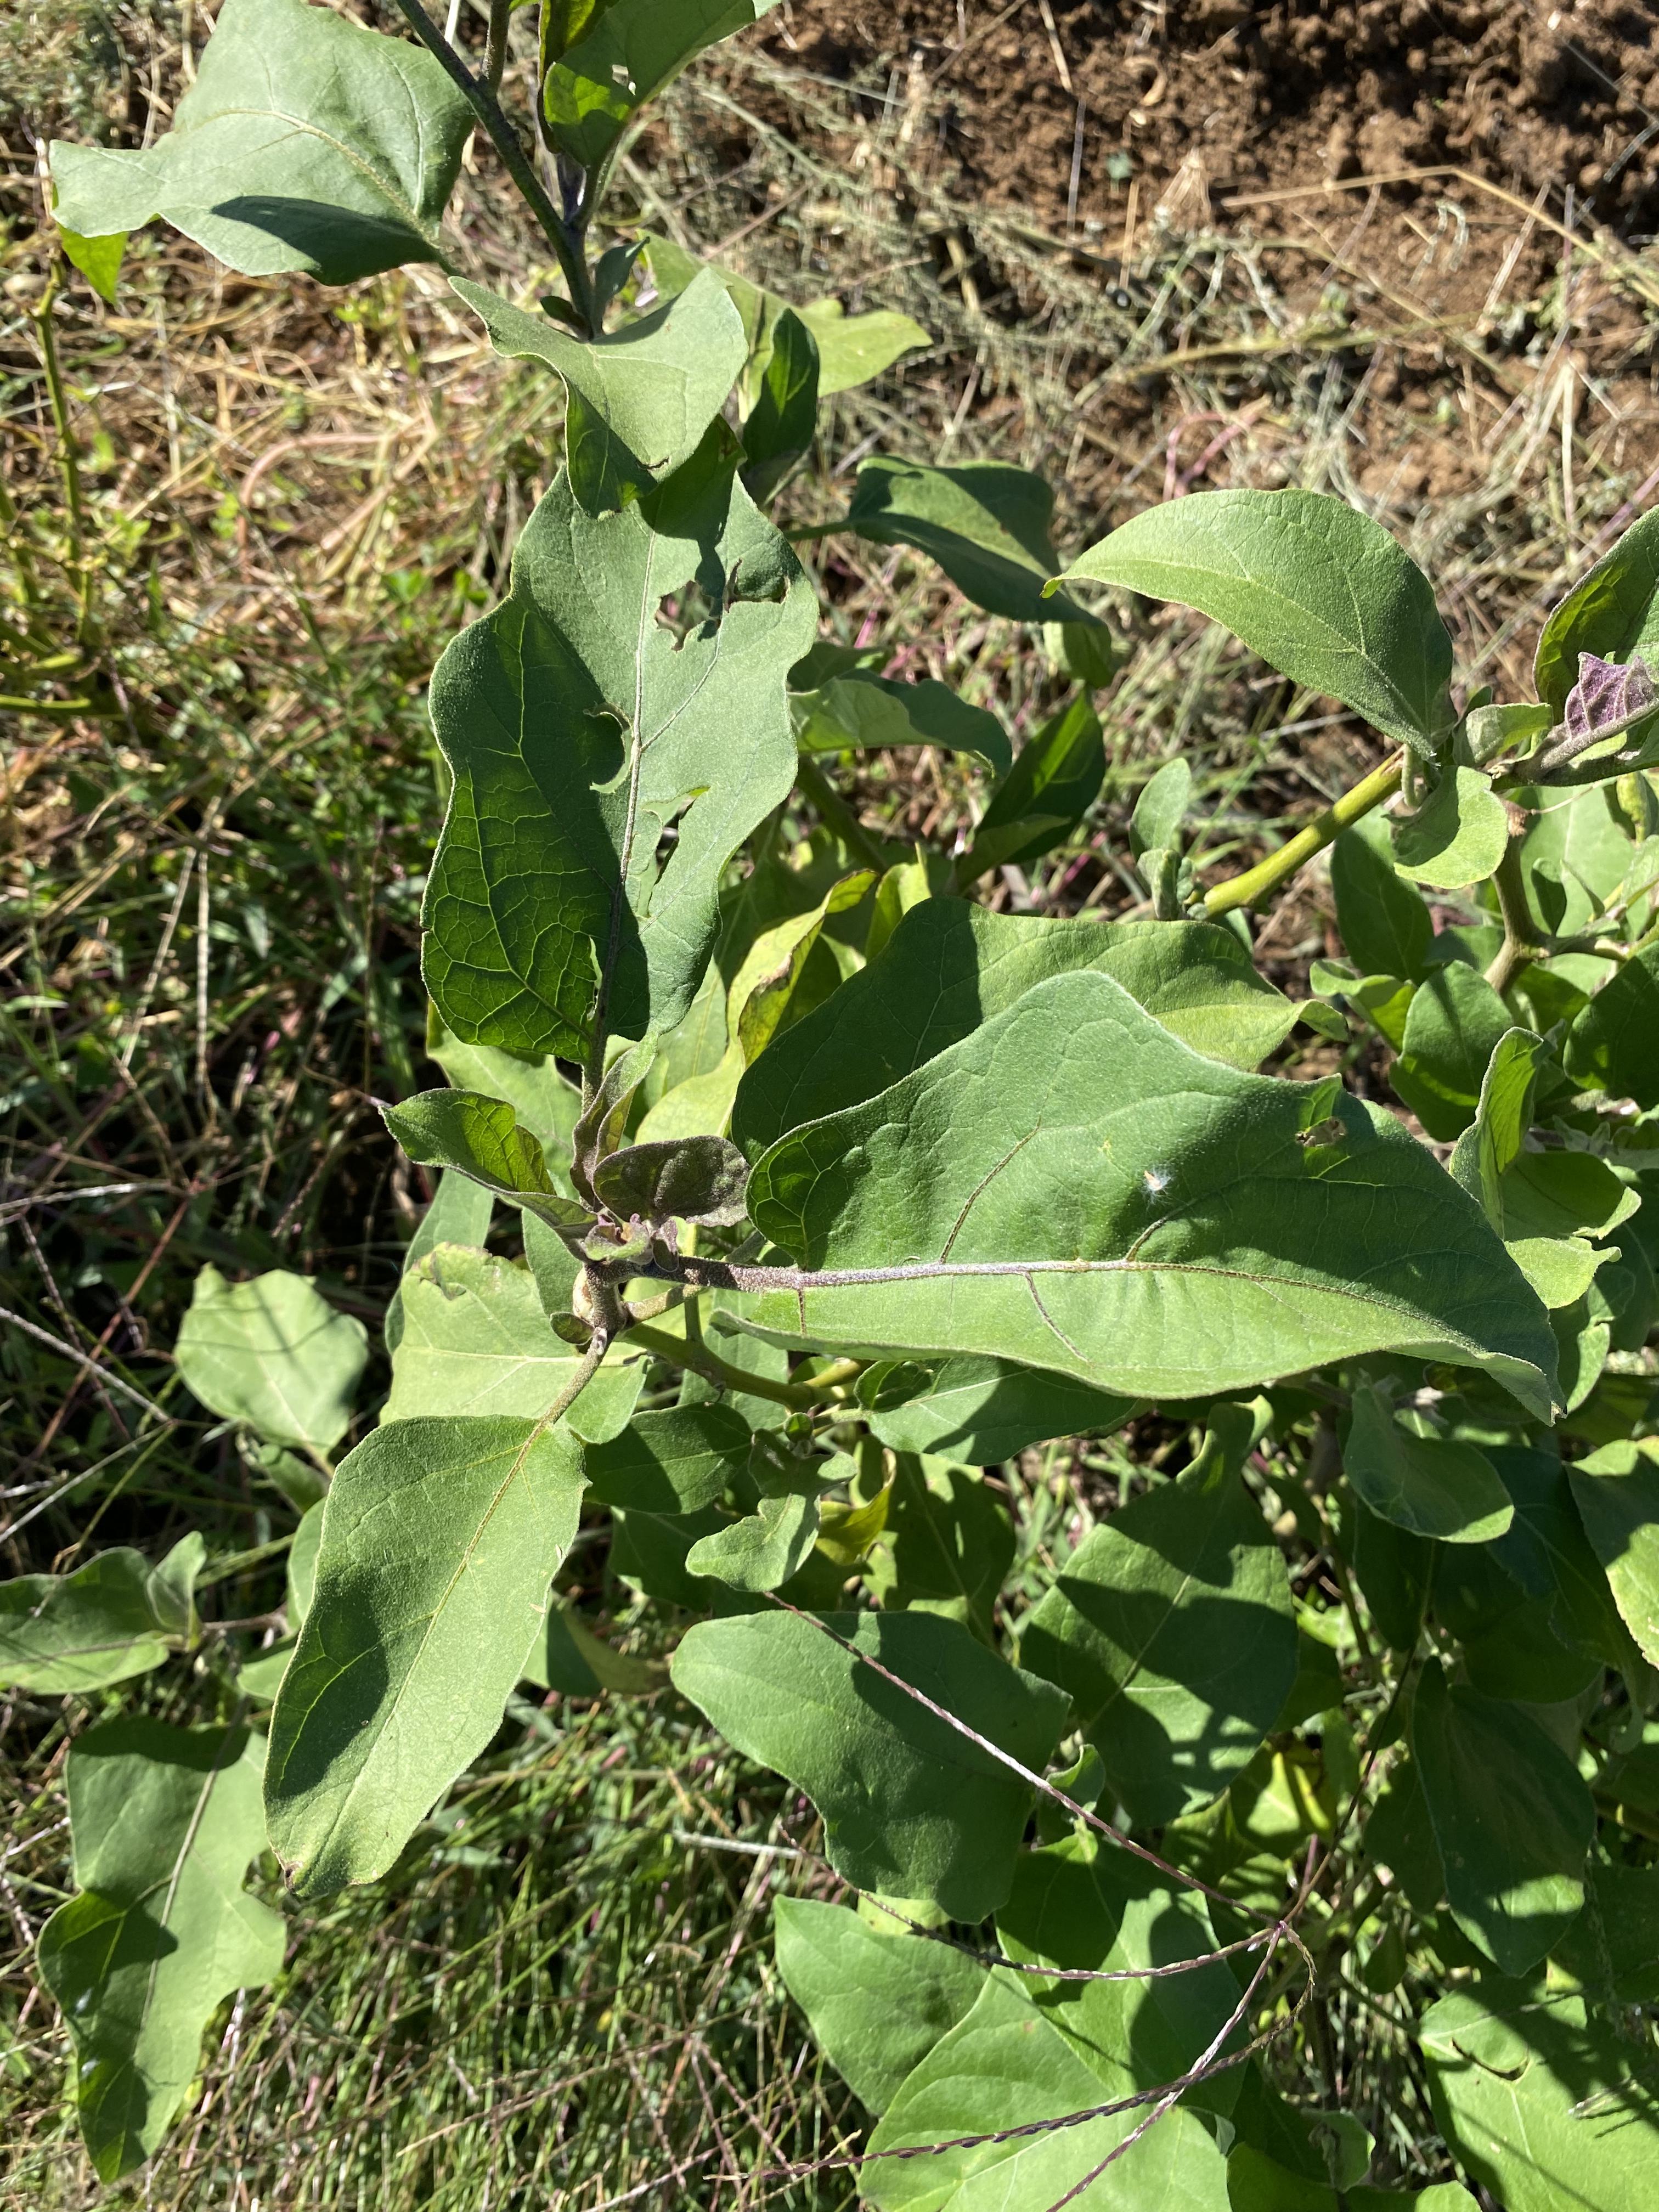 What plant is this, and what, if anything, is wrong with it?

aubergine, phytophagous
